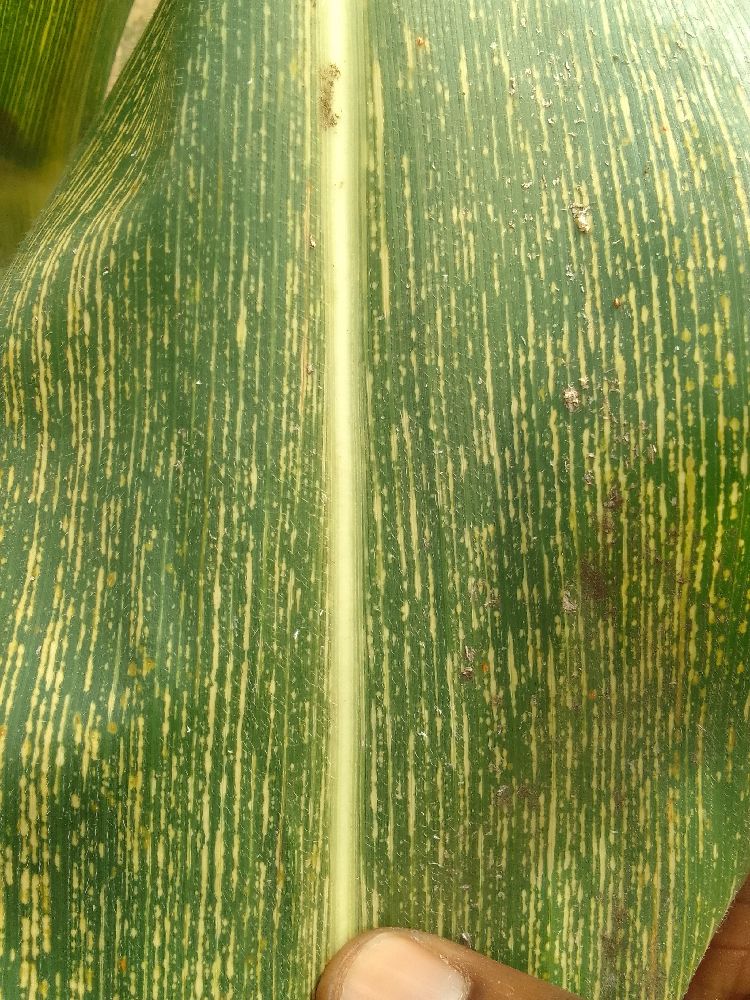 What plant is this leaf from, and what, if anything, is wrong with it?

maize, maize streak virus
